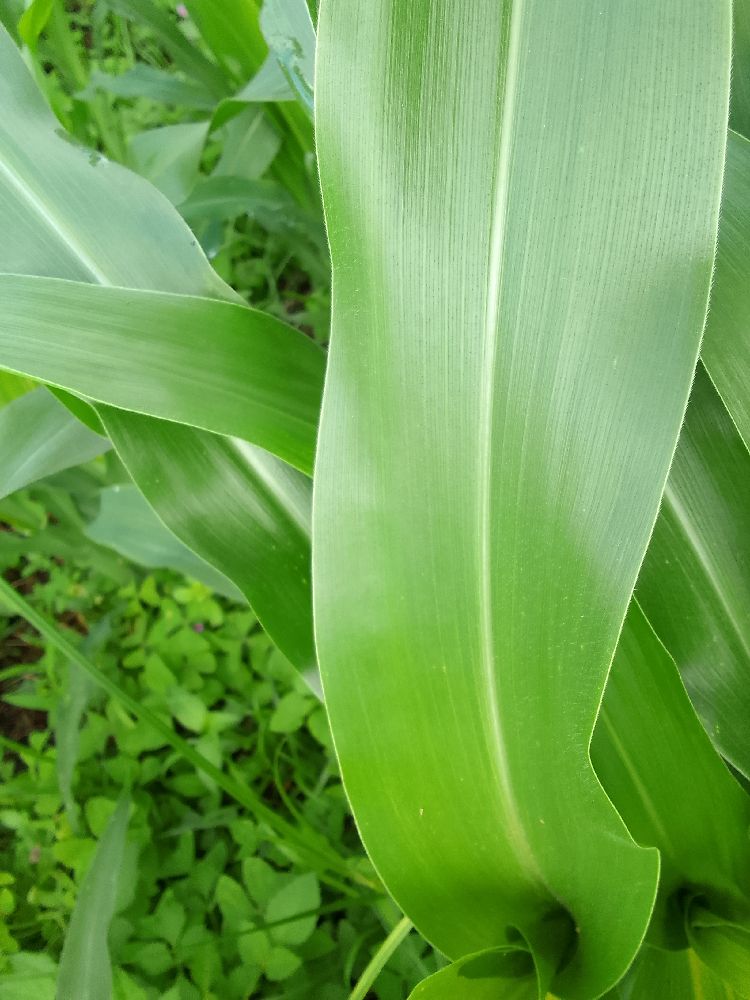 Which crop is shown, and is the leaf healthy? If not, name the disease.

maize, healthy
